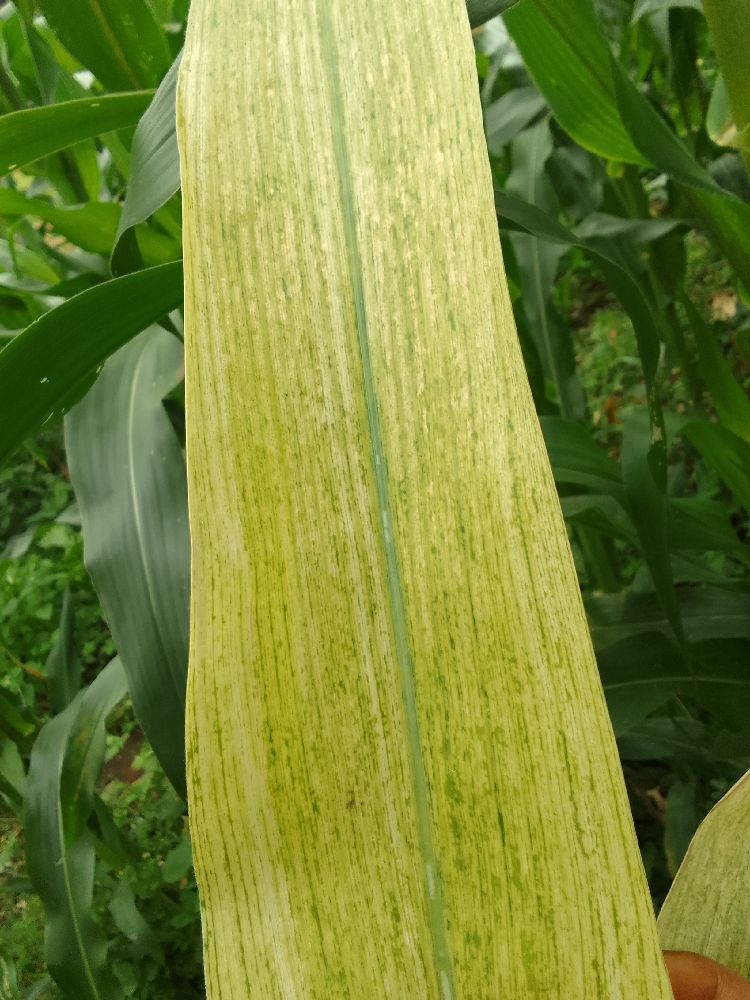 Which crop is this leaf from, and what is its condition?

maize, maize lethal necrosis
